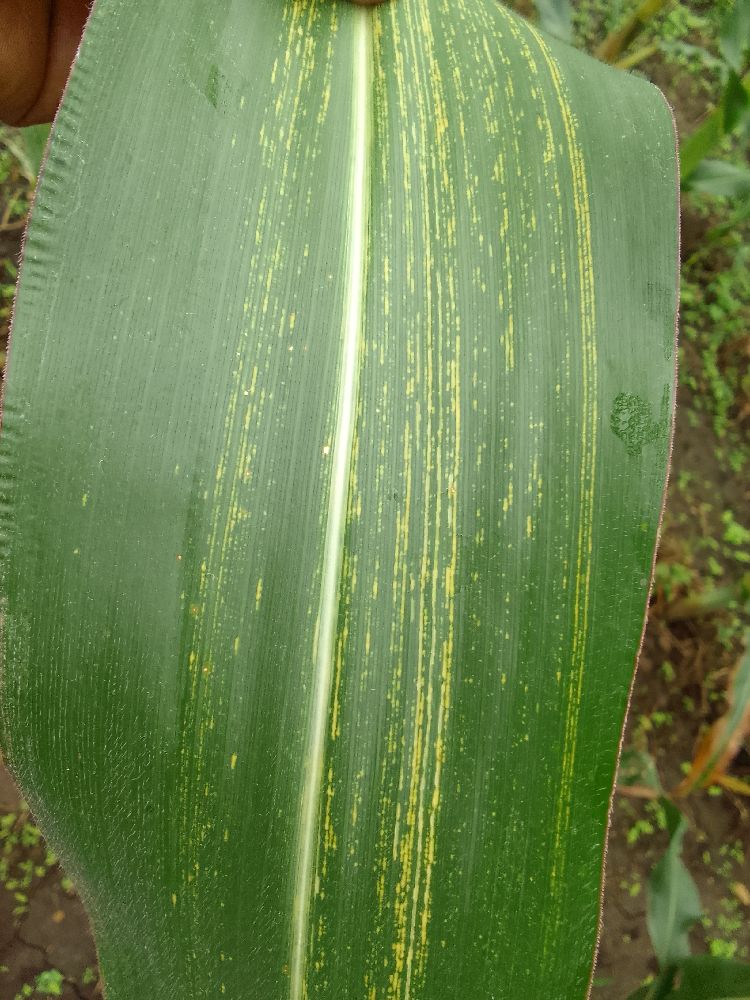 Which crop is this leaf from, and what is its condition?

maize, maize streak virus
